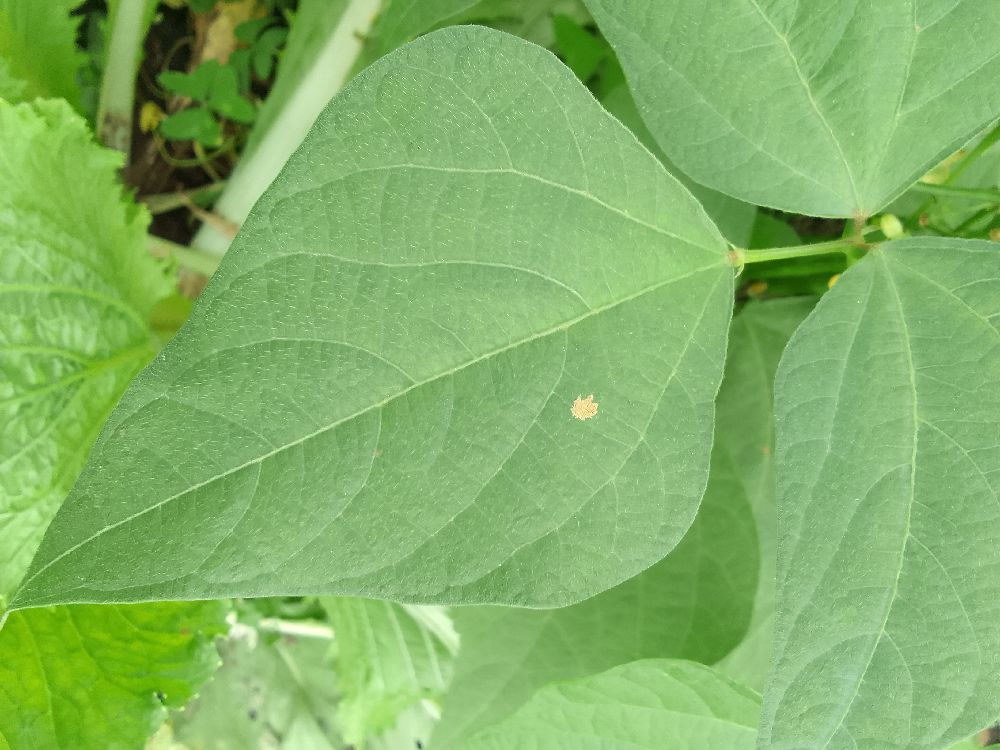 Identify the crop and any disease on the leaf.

common bean, healthy
